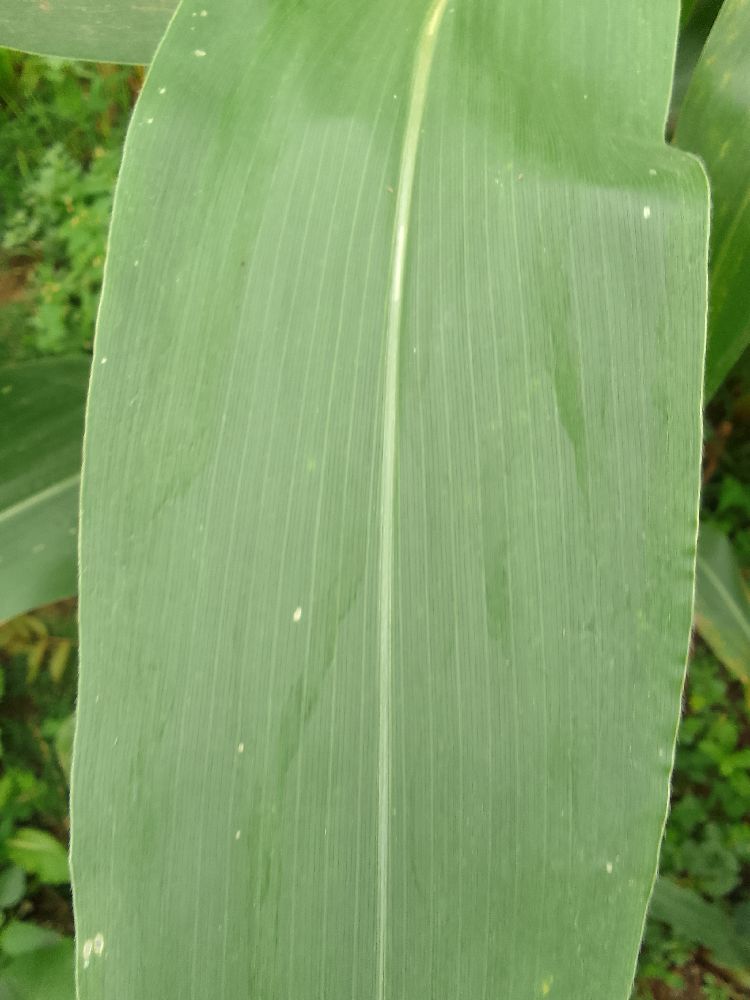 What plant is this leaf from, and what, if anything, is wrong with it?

maize, healthy
